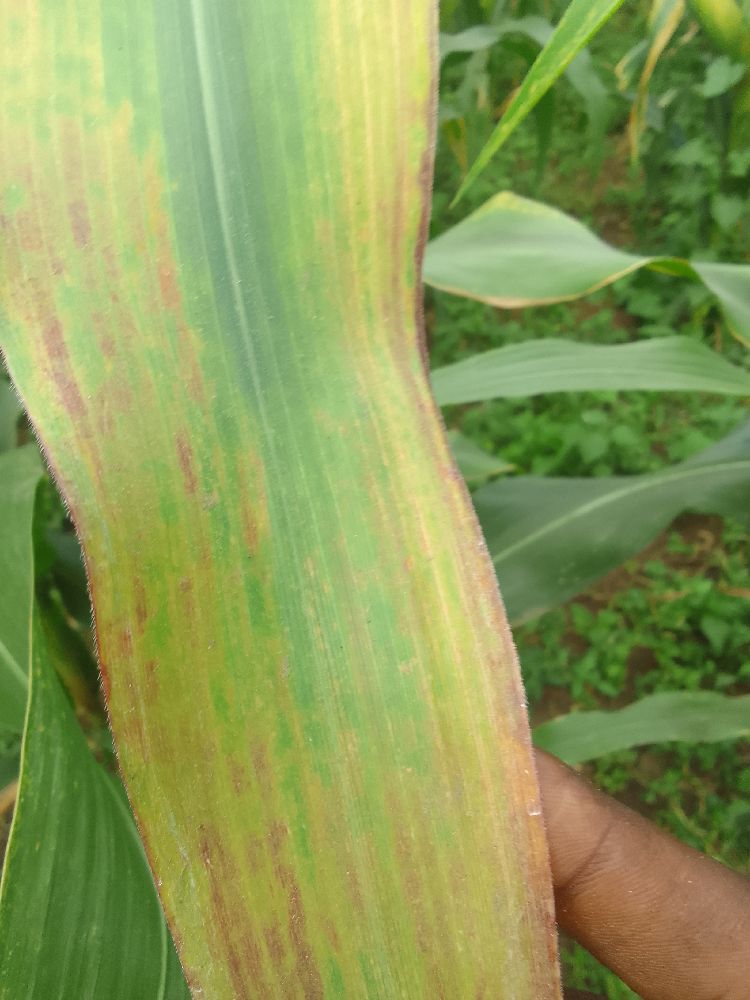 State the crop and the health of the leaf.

maize, maize lethal necrosis
